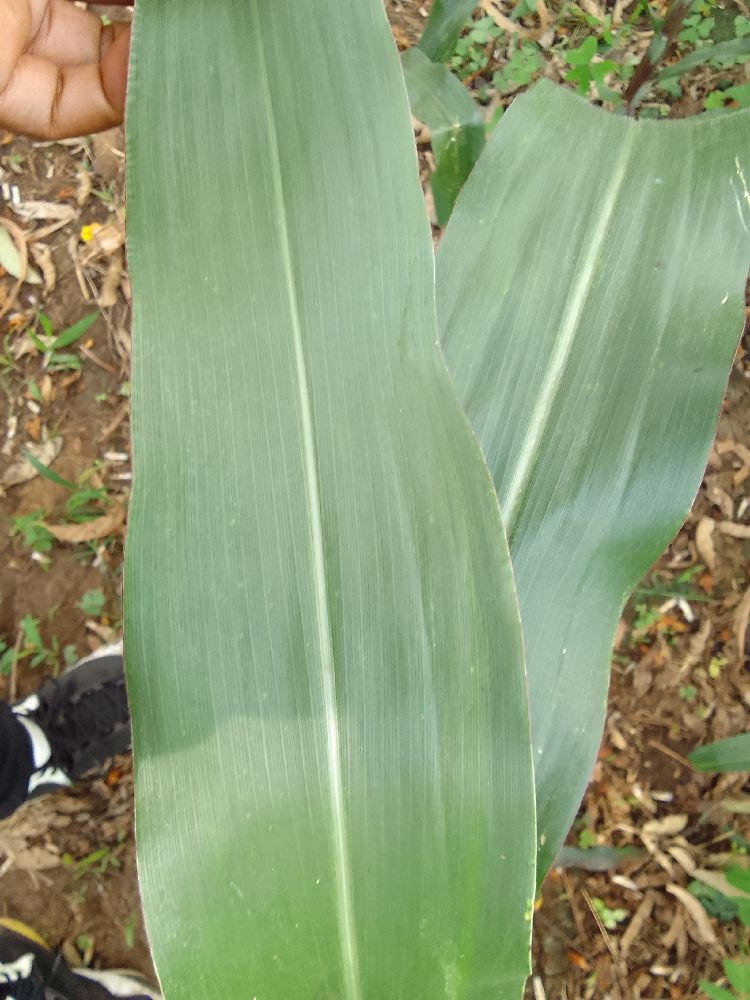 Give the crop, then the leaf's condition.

maize, healthy
